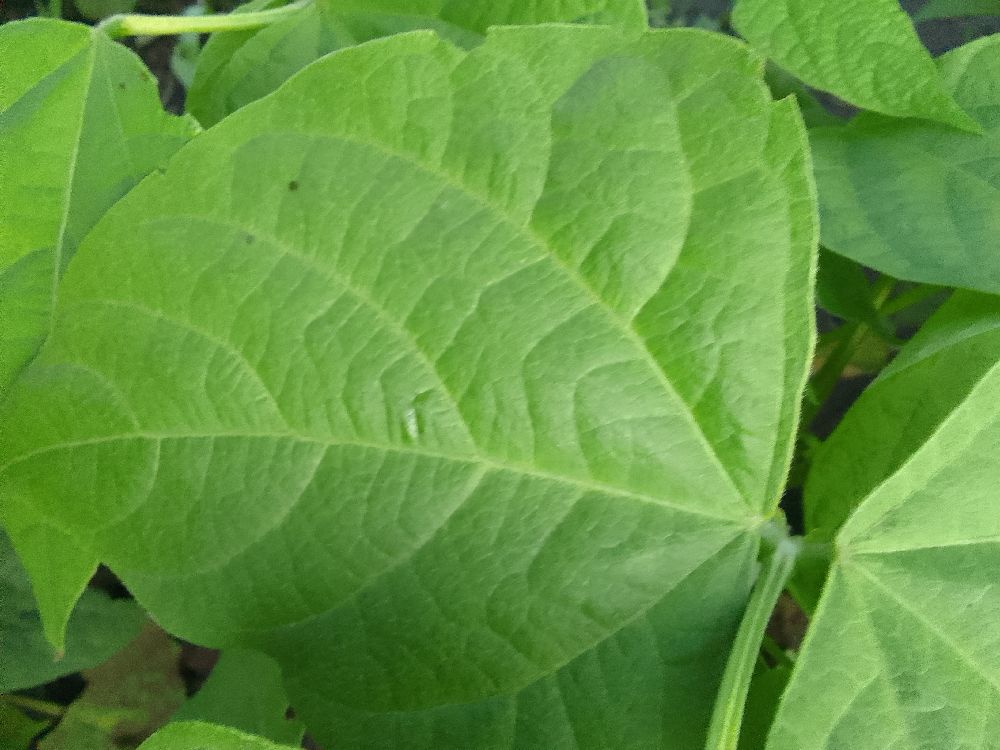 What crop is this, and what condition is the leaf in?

common bean, healthy
